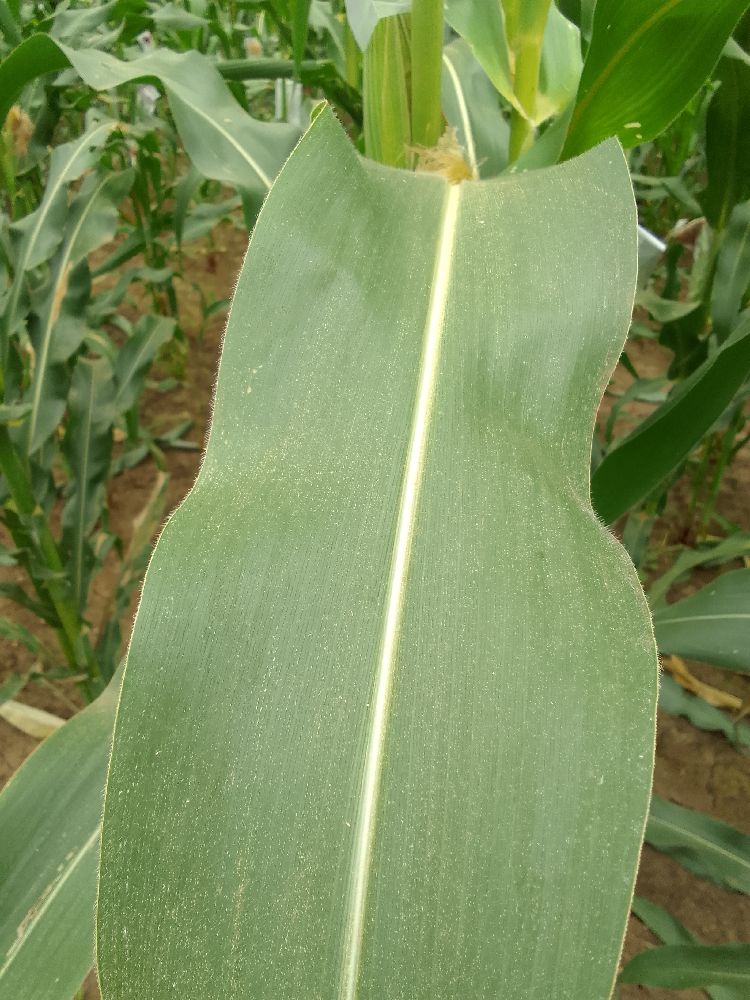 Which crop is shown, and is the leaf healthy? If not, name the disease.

maize, healthy
